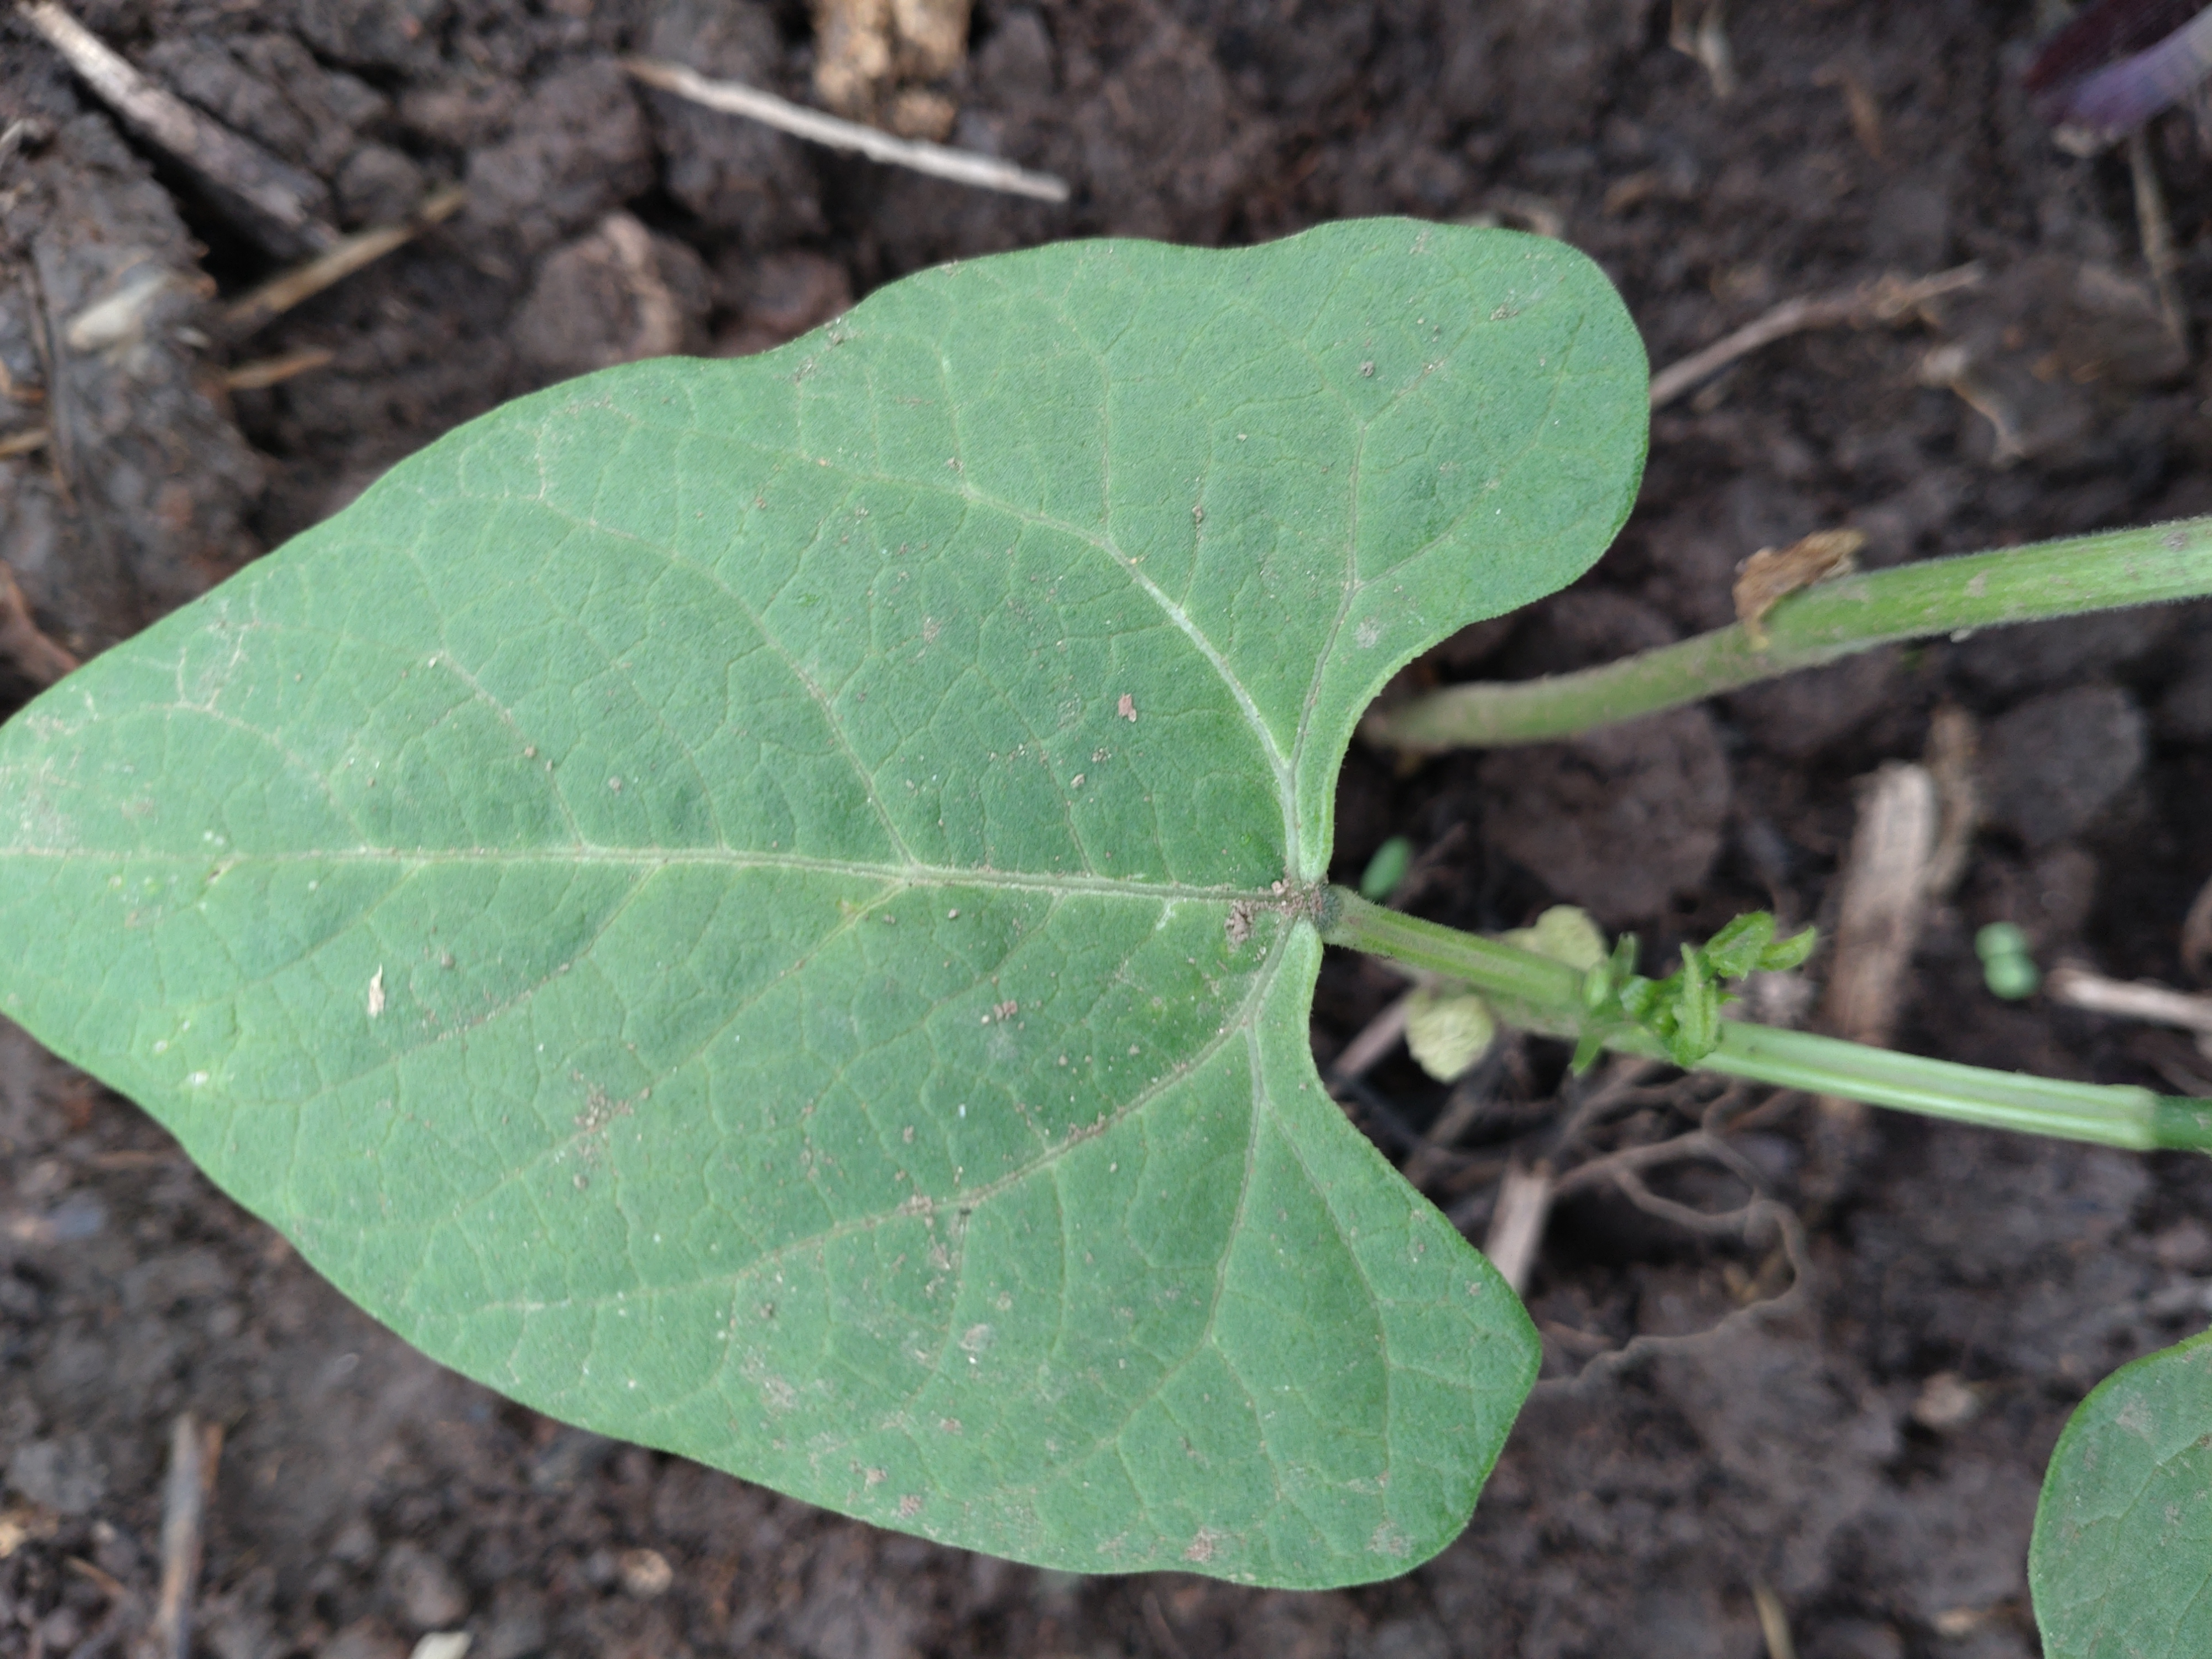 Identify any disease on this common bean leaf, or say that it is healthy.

healthy
